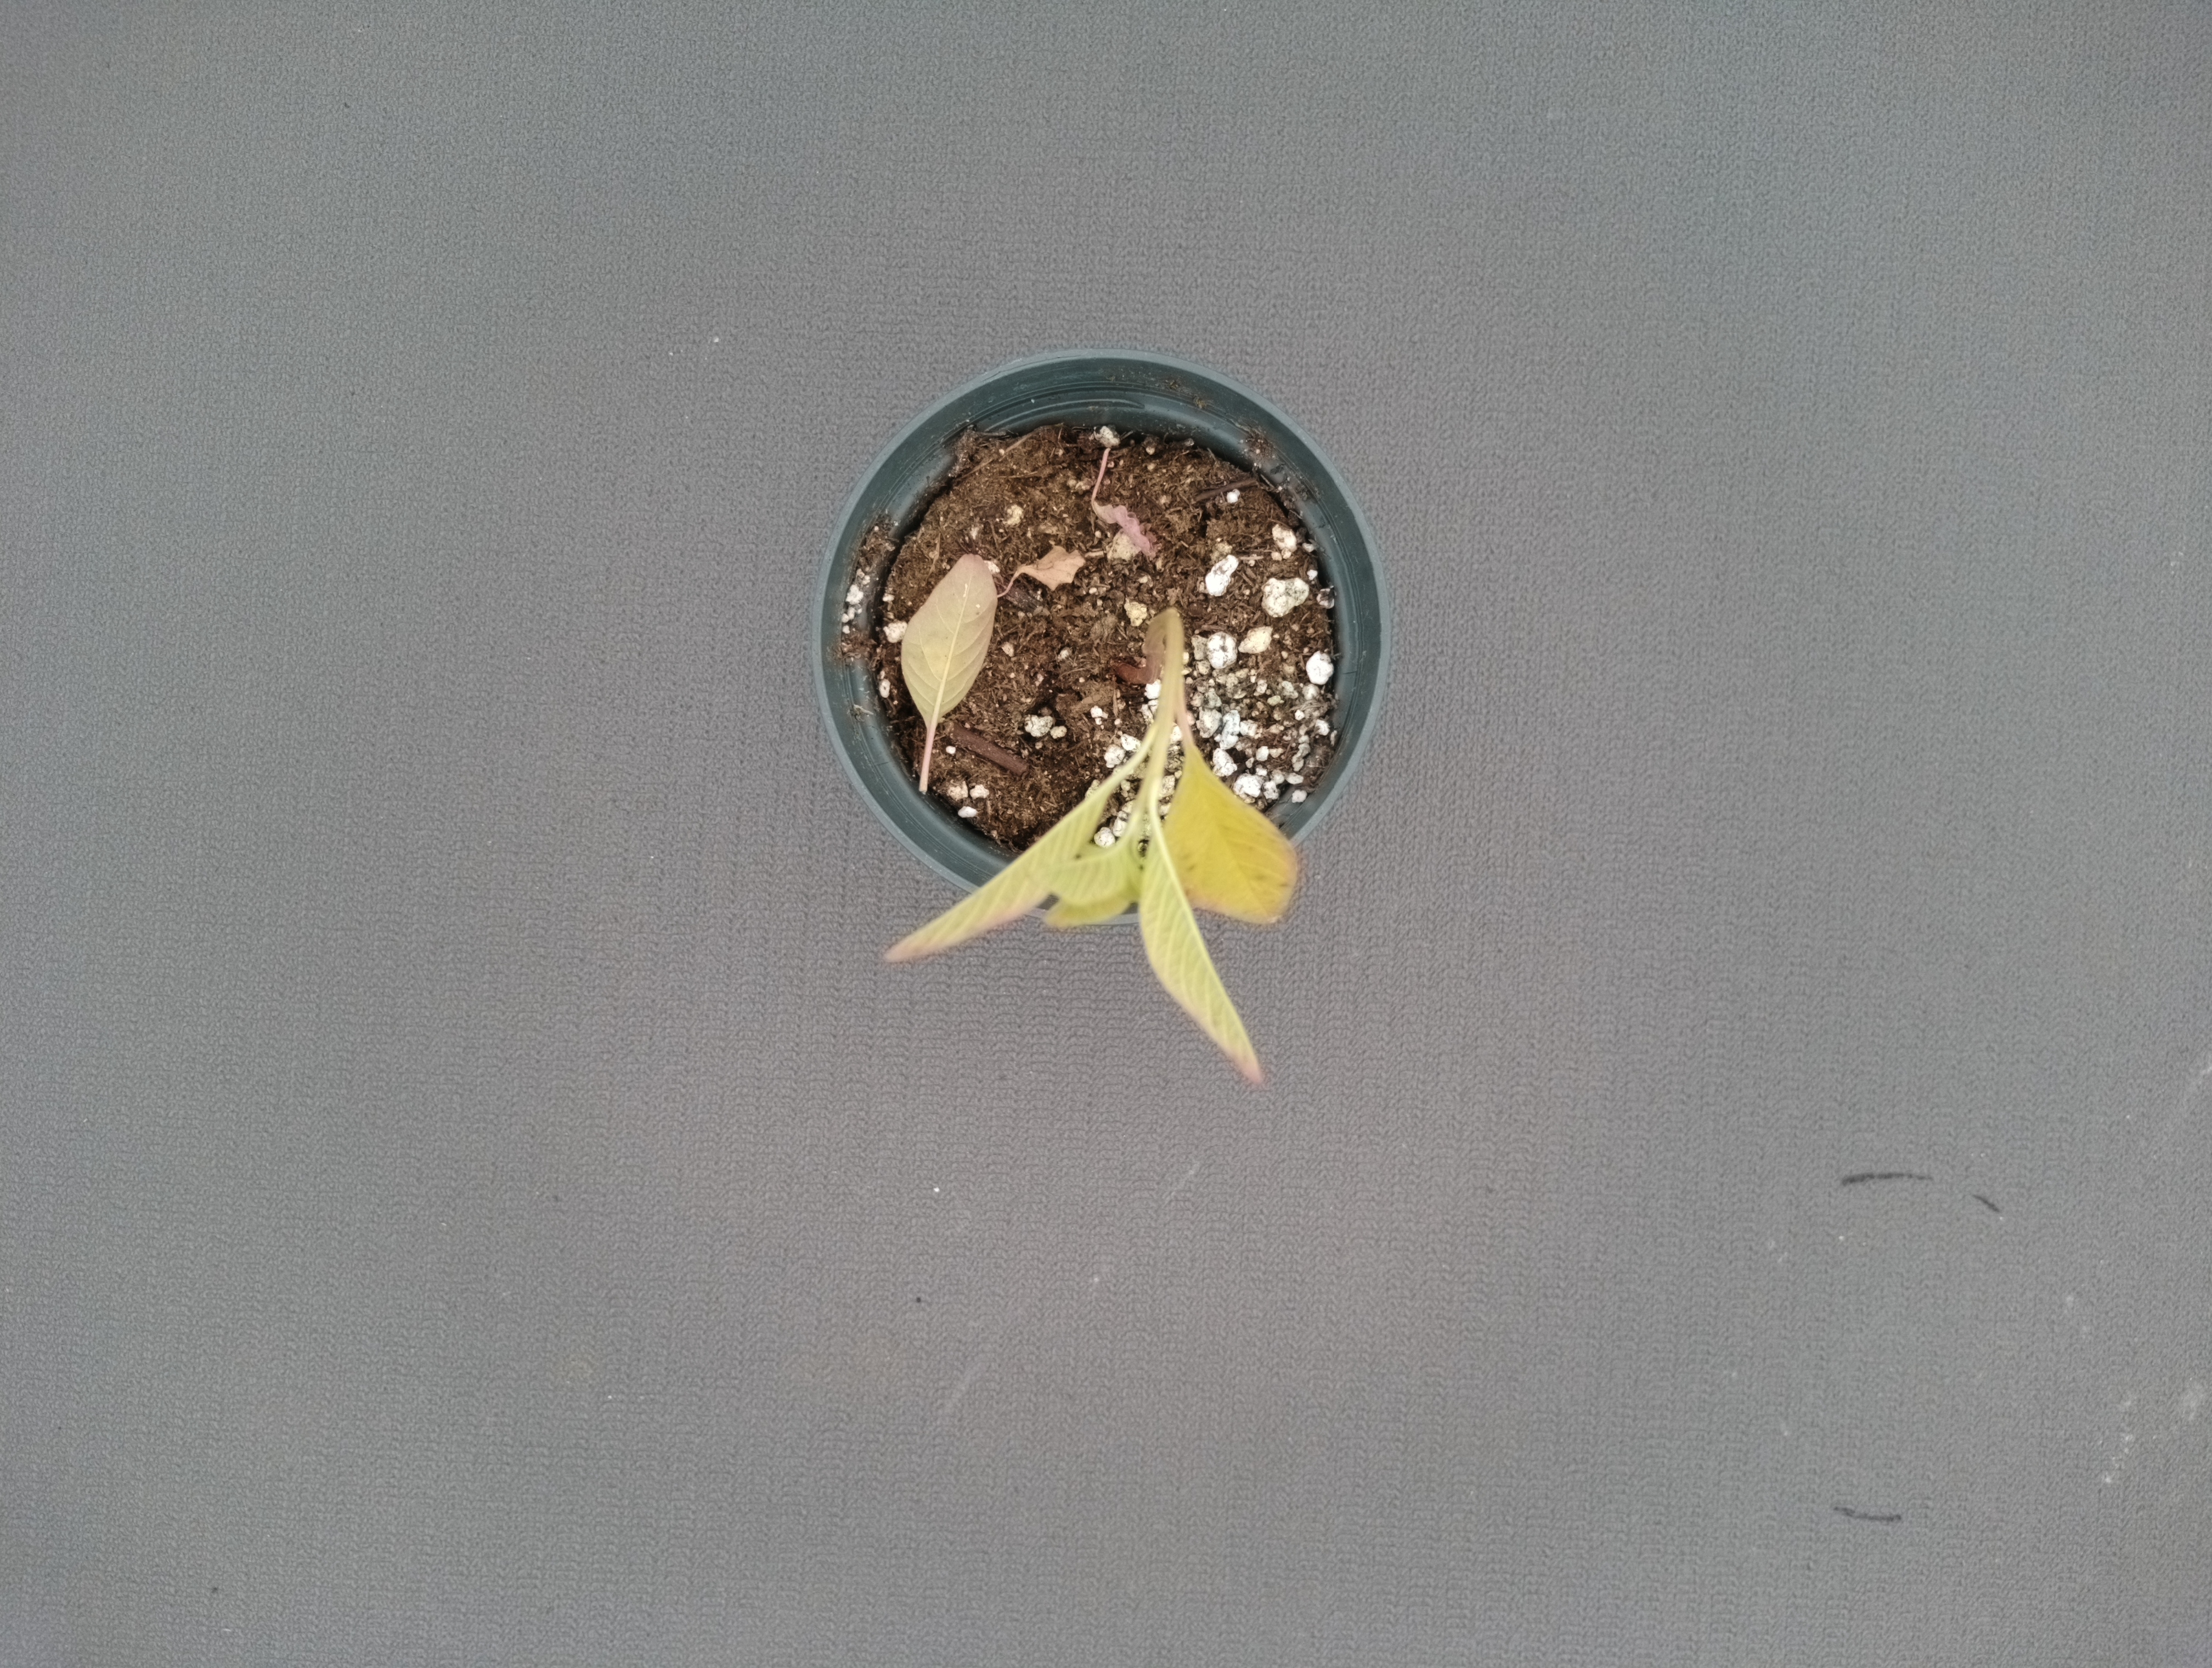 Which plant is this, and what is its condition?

waterhemp, epinasty
